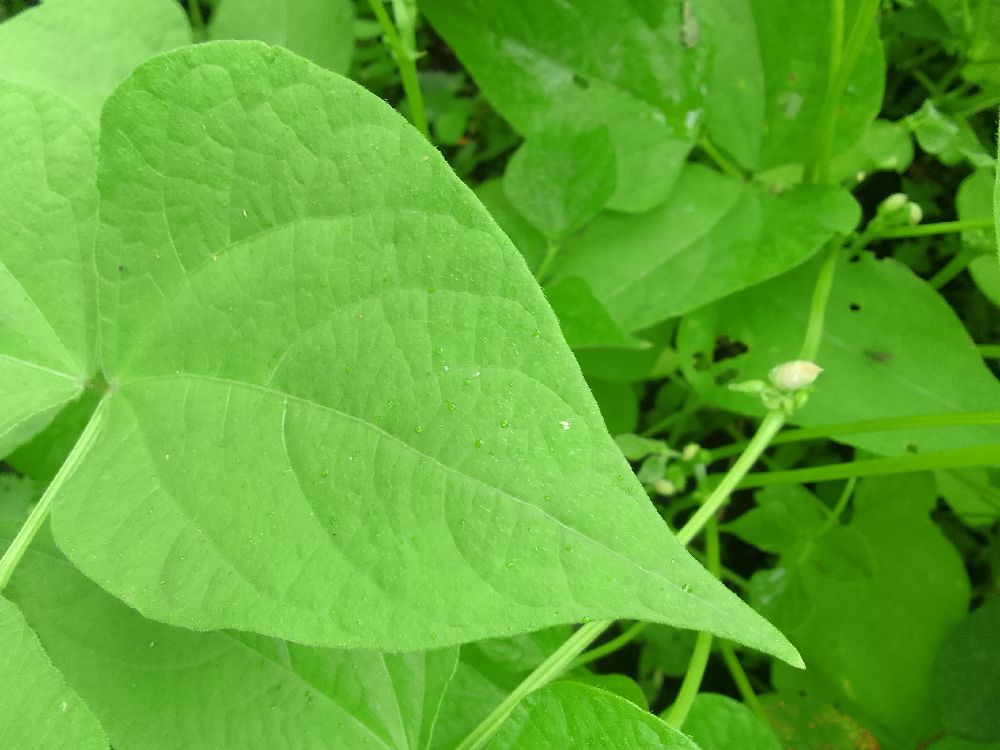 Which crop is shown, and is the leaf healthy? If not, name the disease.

common bean, healthy
